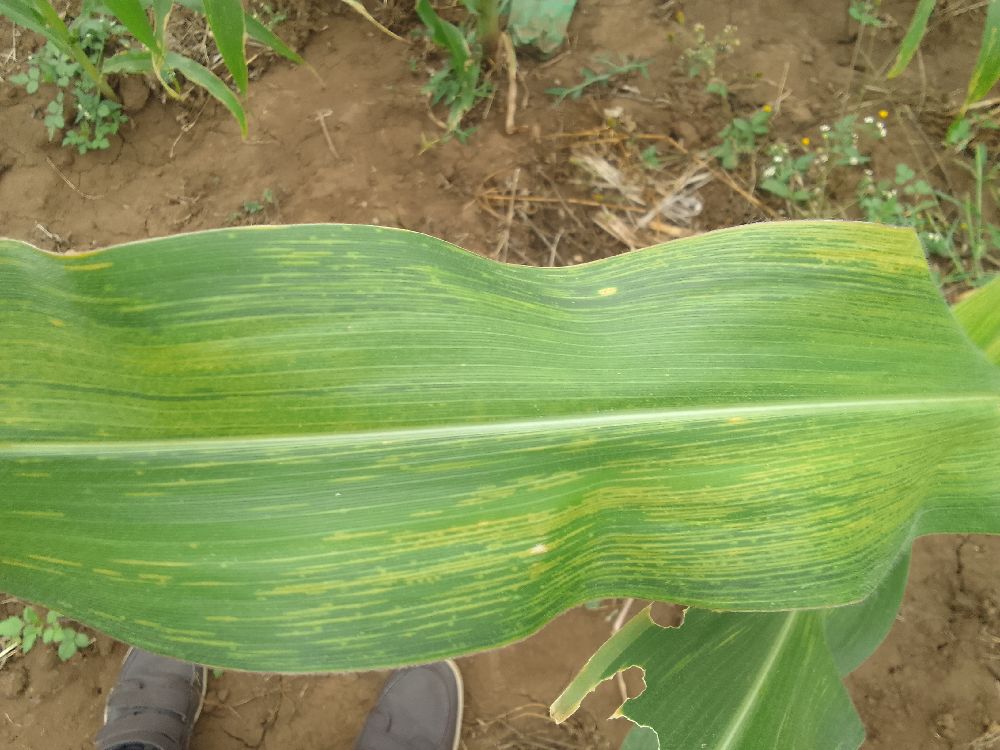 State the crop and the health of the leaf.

maize, maize lethal necrosis
